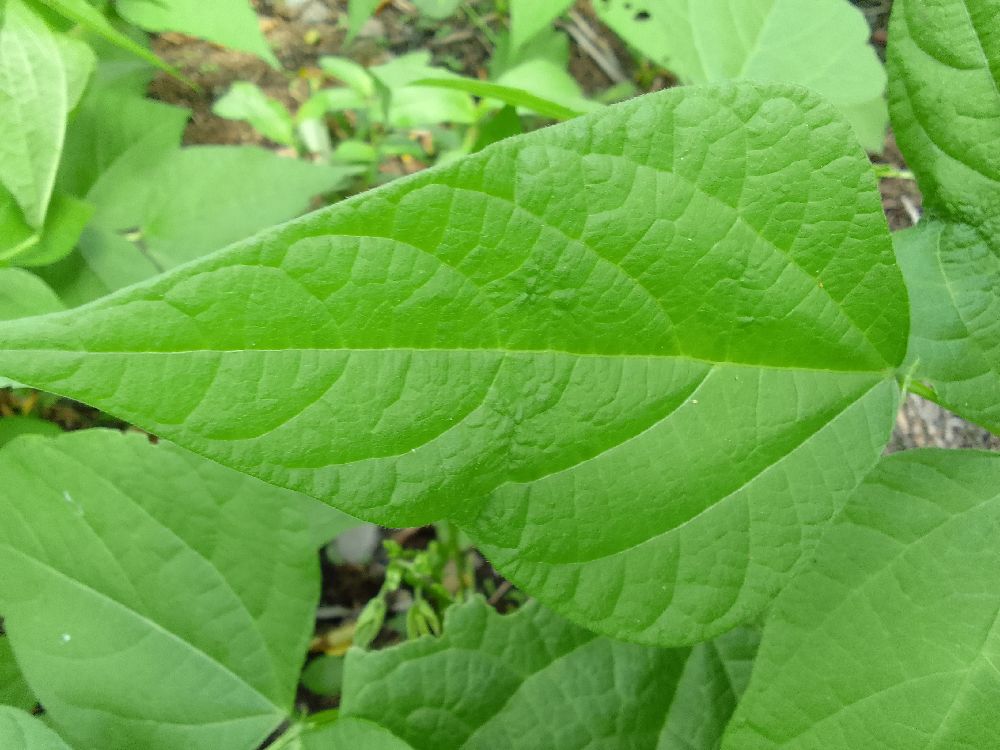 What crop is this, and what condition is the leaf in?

common bean, healthy
